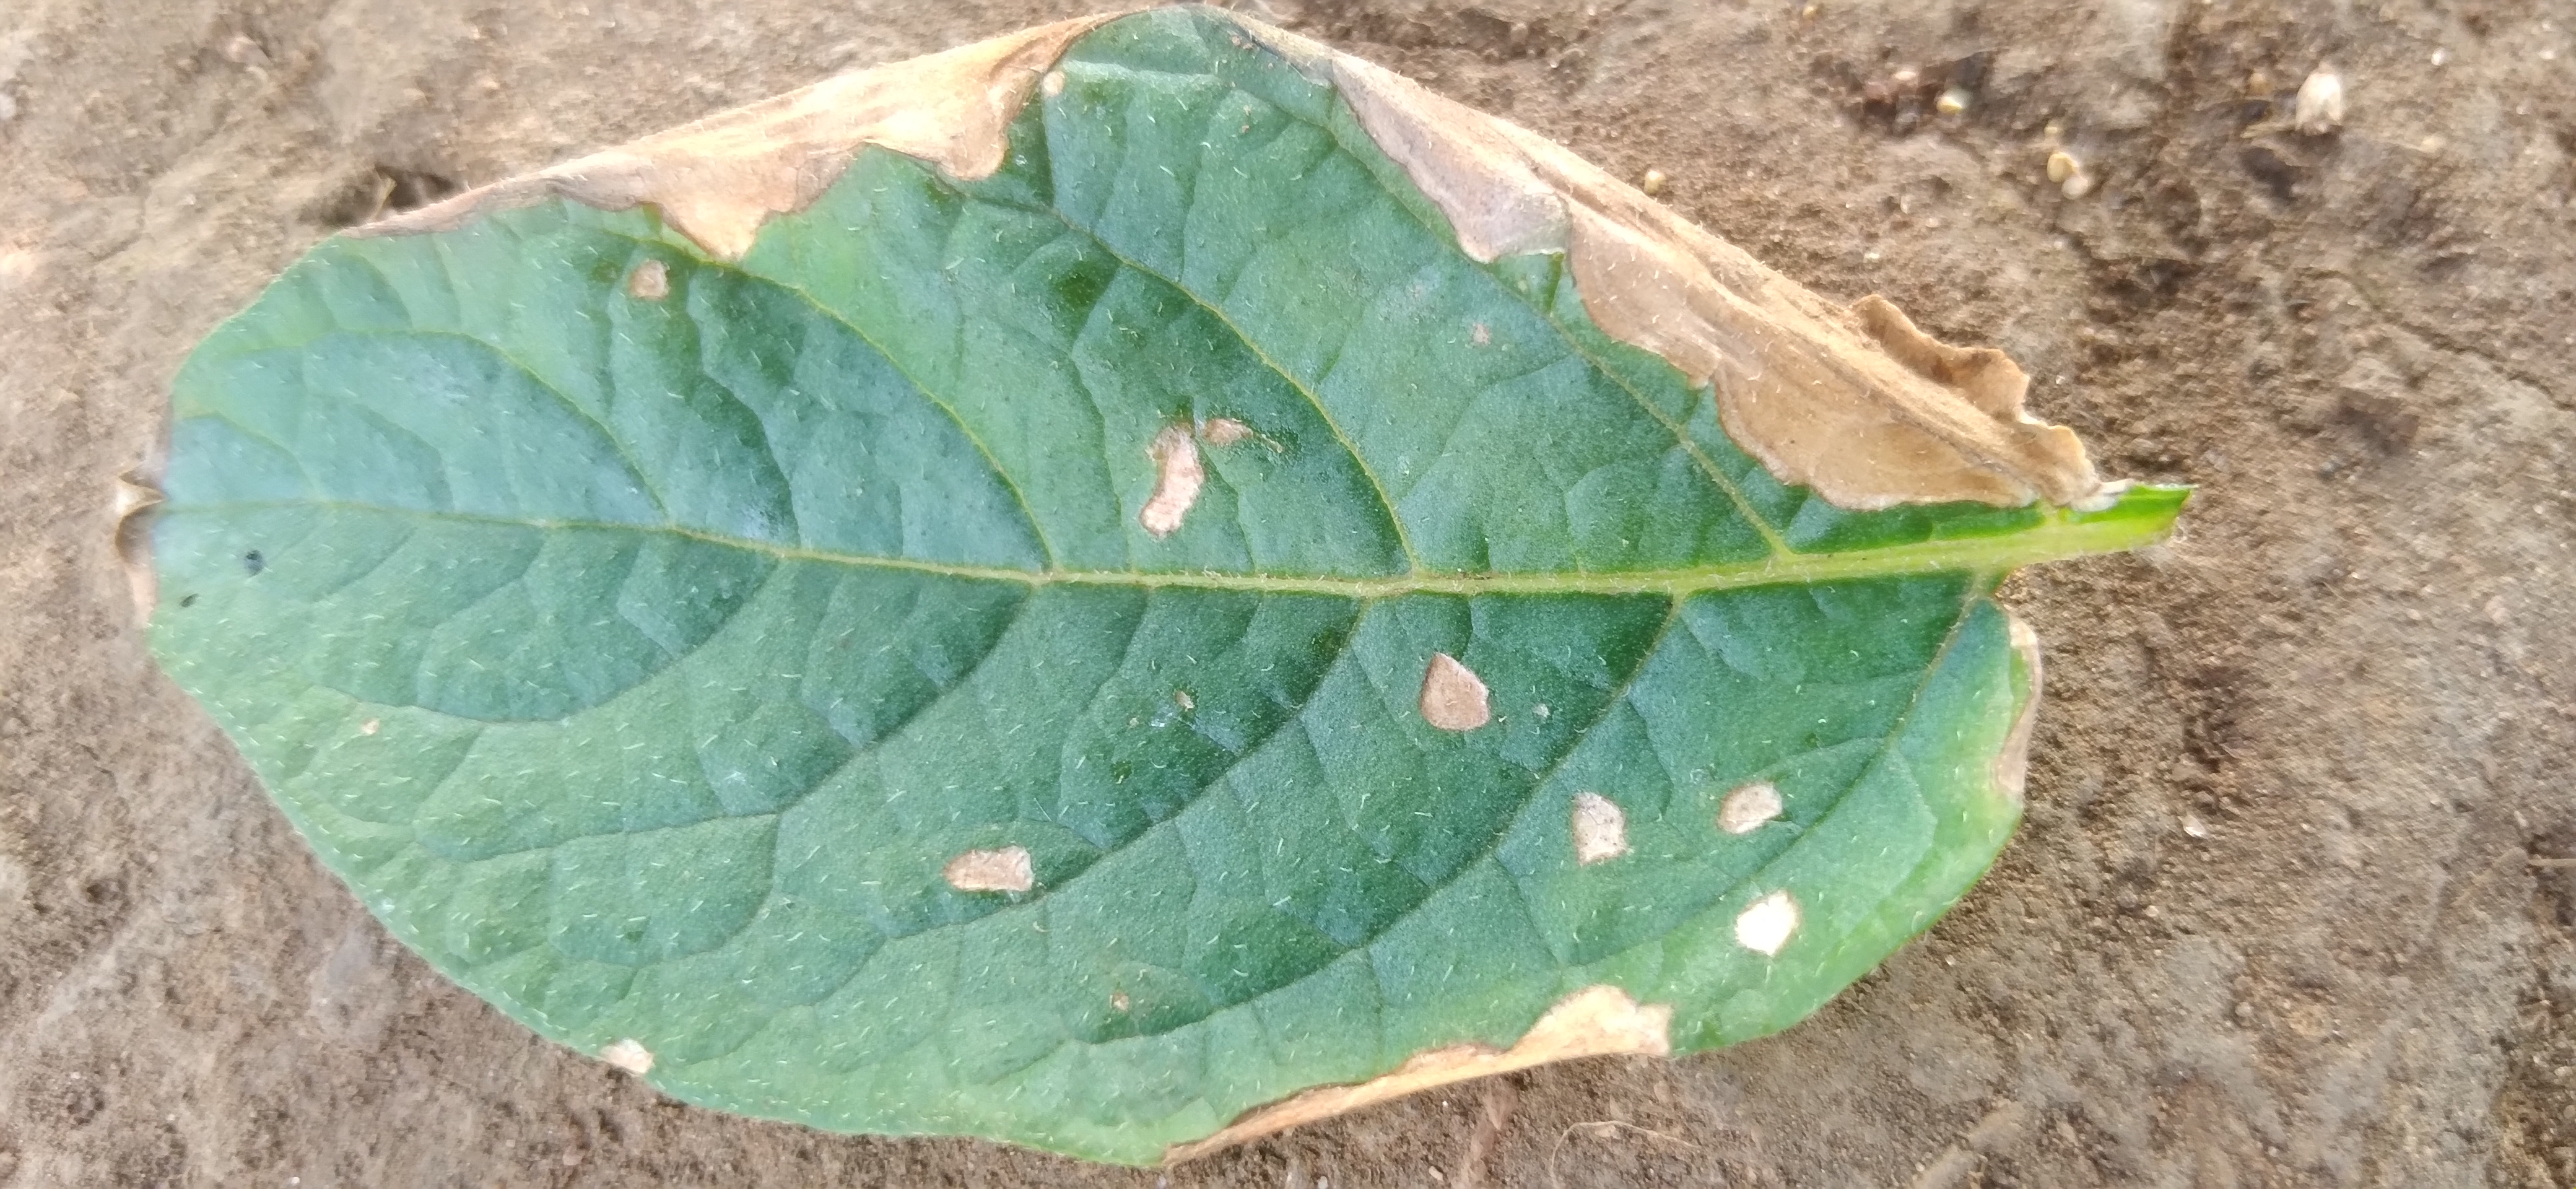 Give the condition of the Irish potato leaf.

early blight
